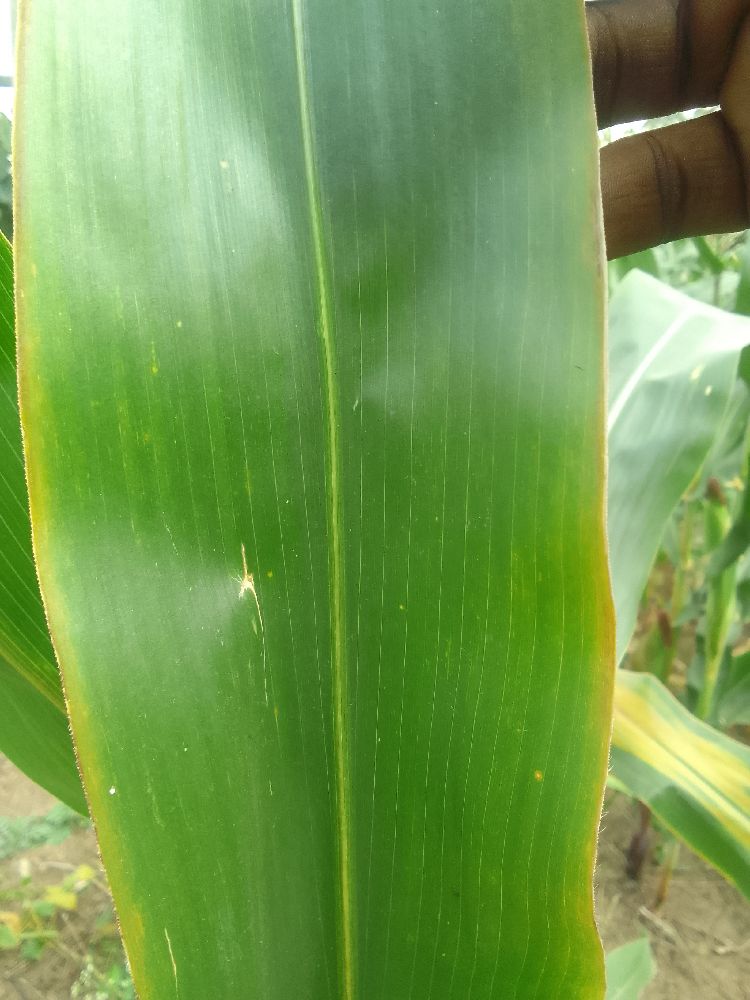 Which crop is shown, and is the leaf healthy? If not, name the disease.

maize, healthy
